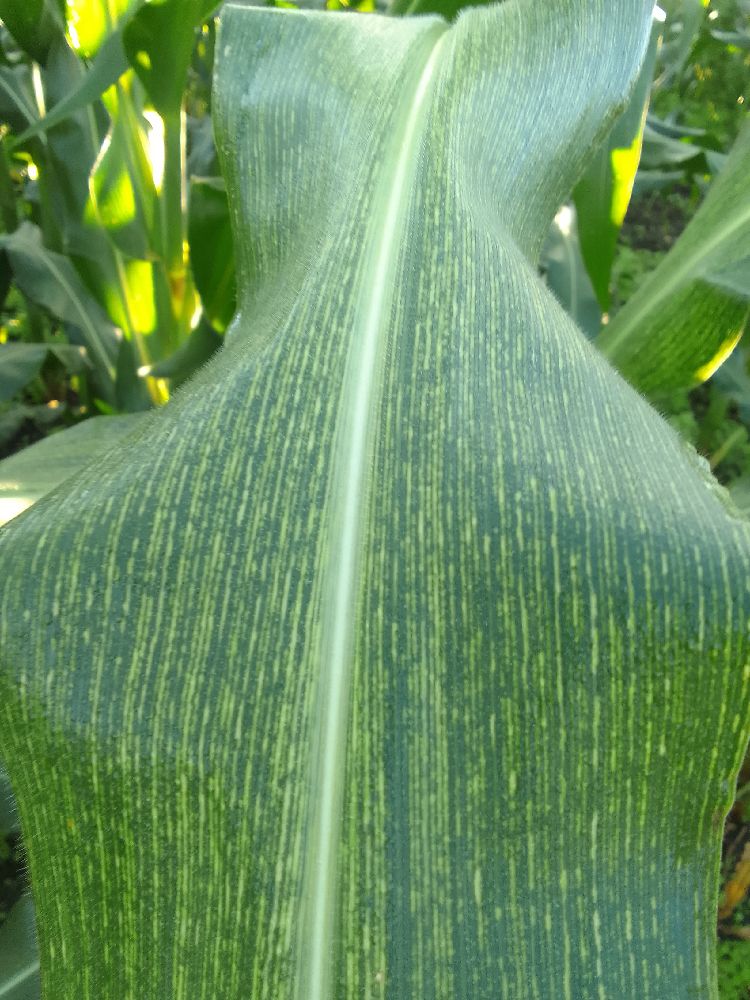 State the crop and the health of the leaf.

maize, maize streak virus
